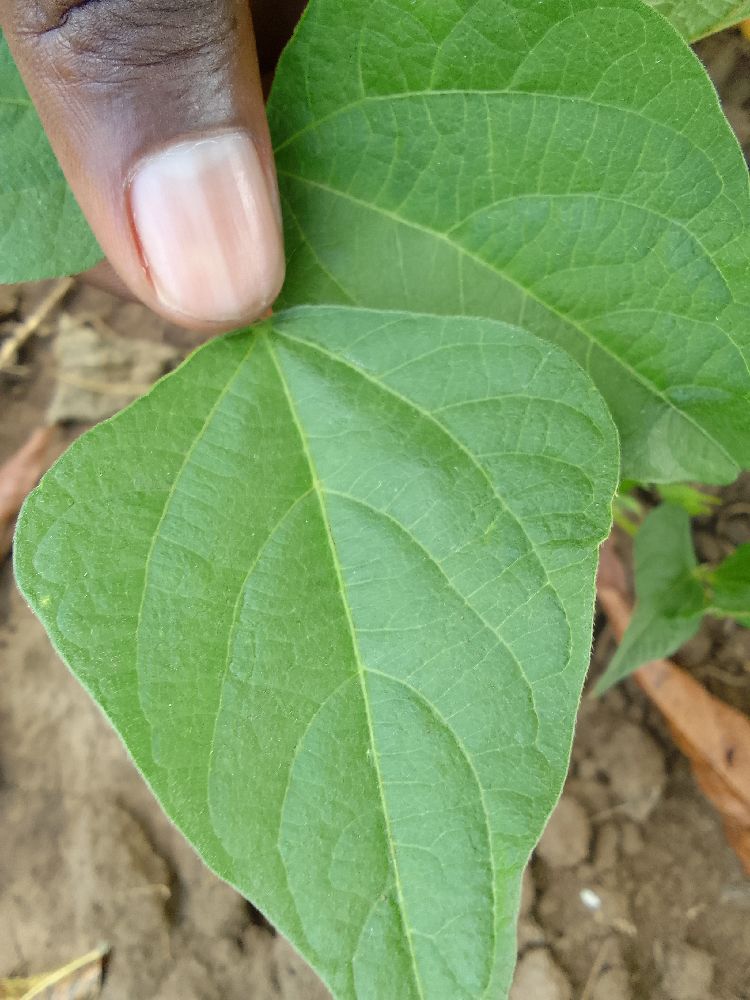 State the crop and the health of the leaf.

common bean, healthy
